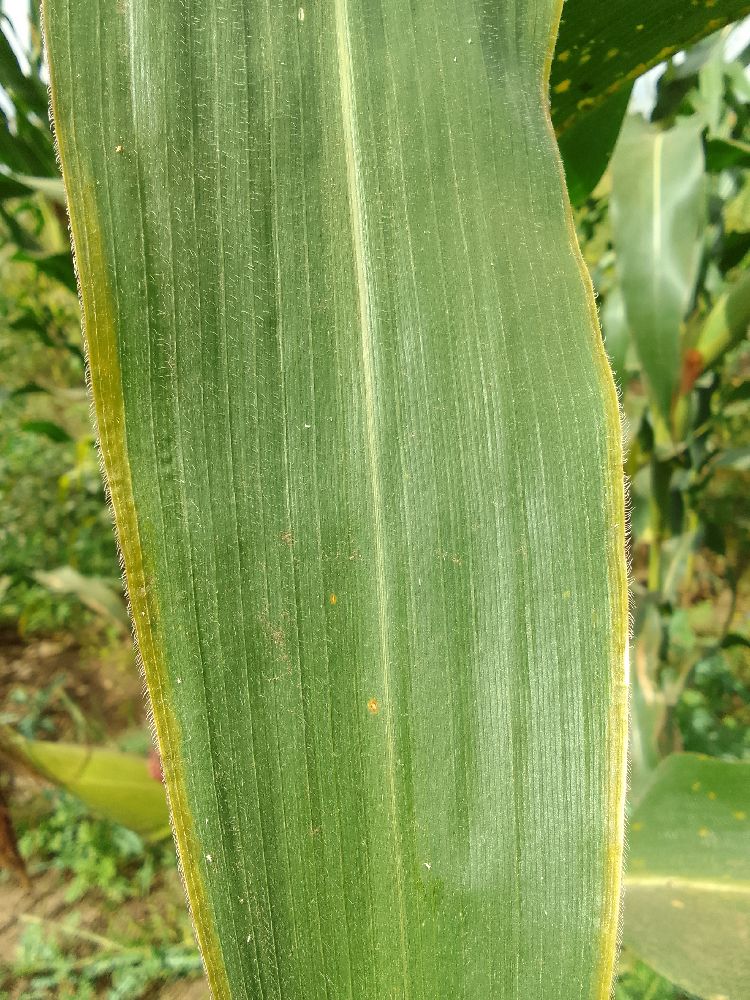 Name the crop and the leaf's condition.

maize, healthy
